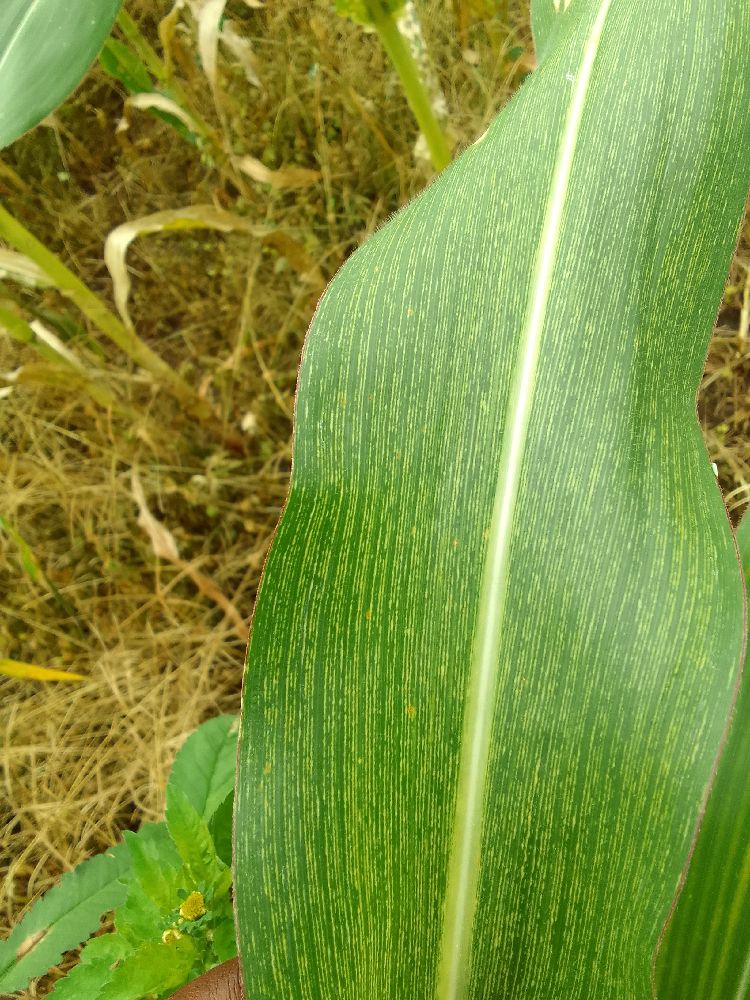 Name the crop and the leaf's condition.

maize, maize streak virus
